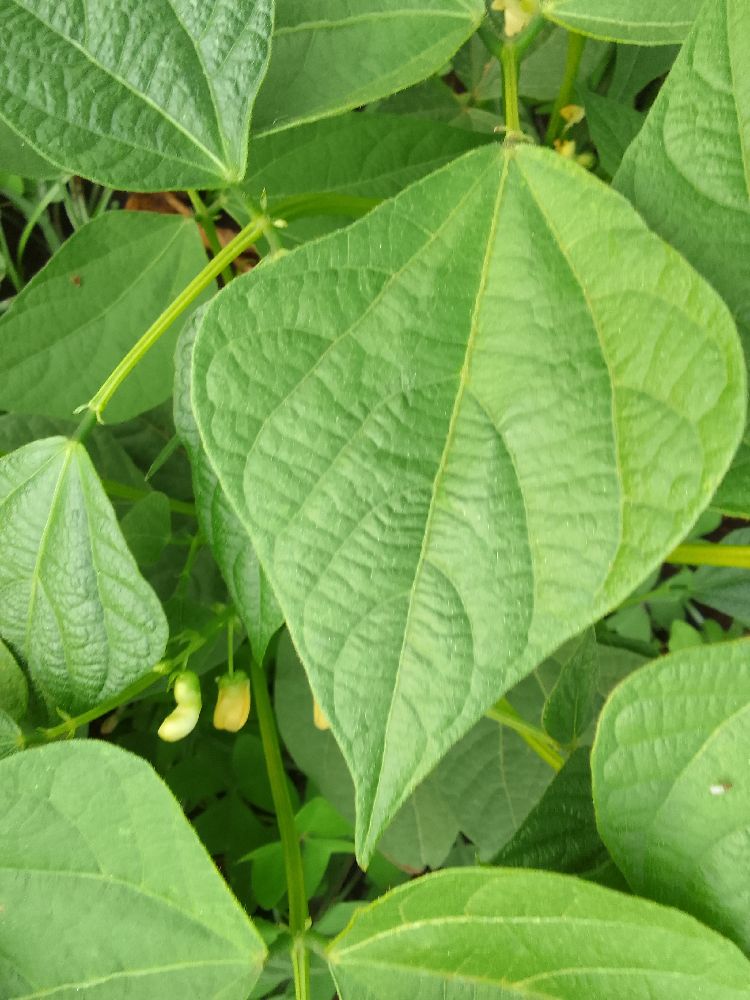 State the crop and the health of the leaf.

common bean, healthy
